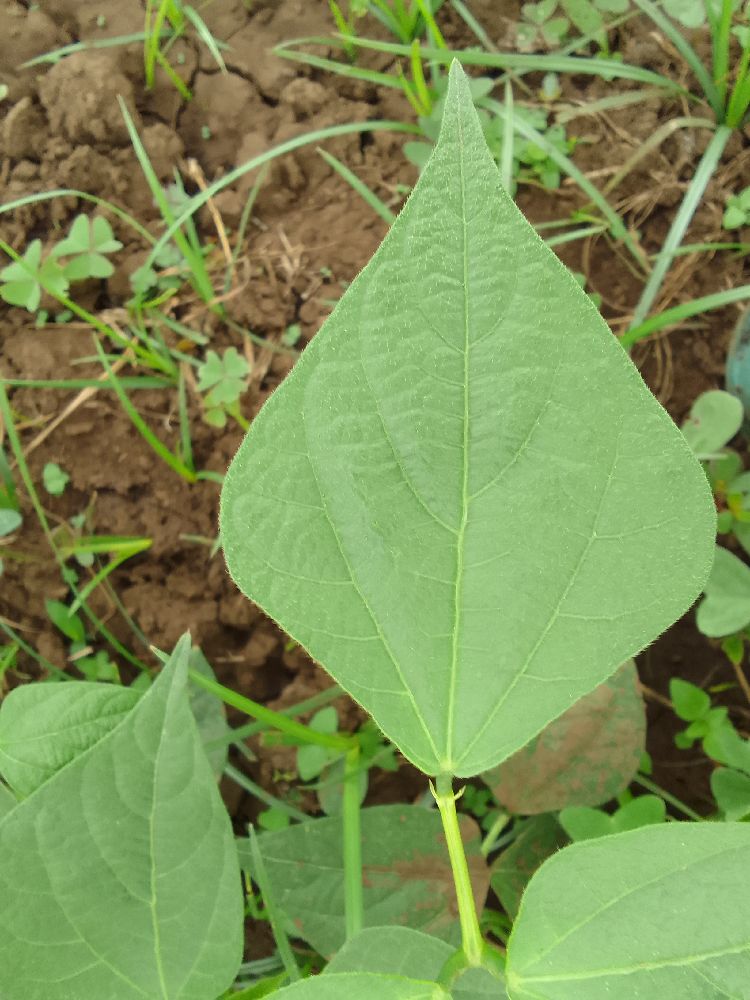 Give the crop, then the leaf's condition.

common bean, healthy
